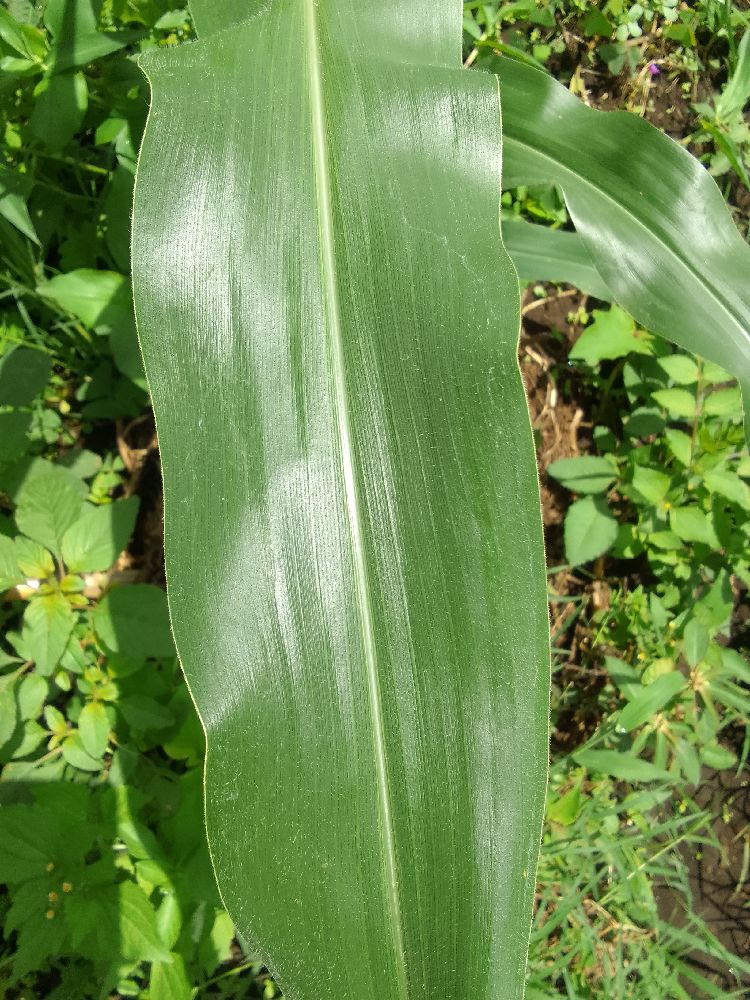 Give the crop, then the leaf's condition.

maize, healthy
